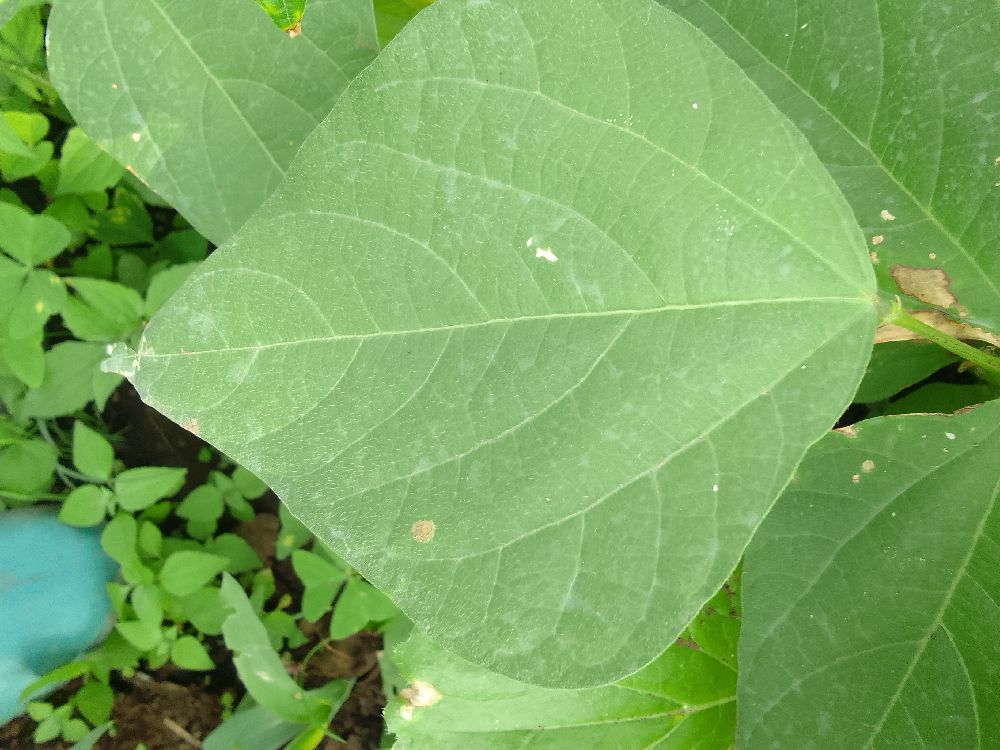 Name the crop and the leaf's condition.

common bean, healthy
